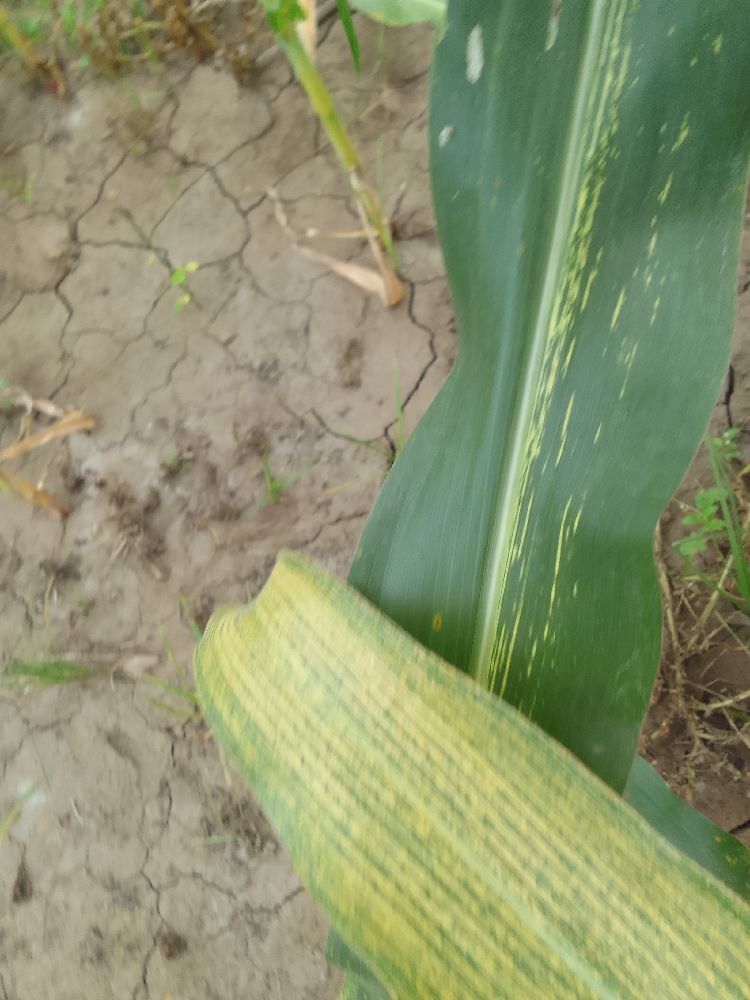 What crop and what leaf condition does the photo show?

maize, maize streak virus
